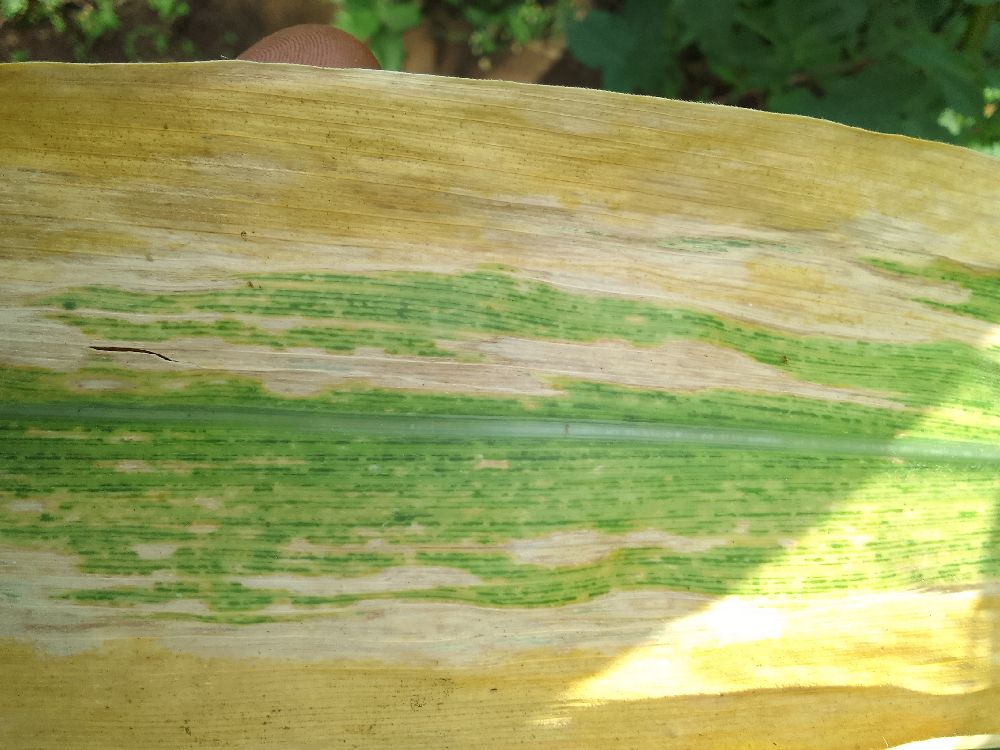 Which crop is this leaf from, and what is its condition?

maize, maize lethal necrosis
